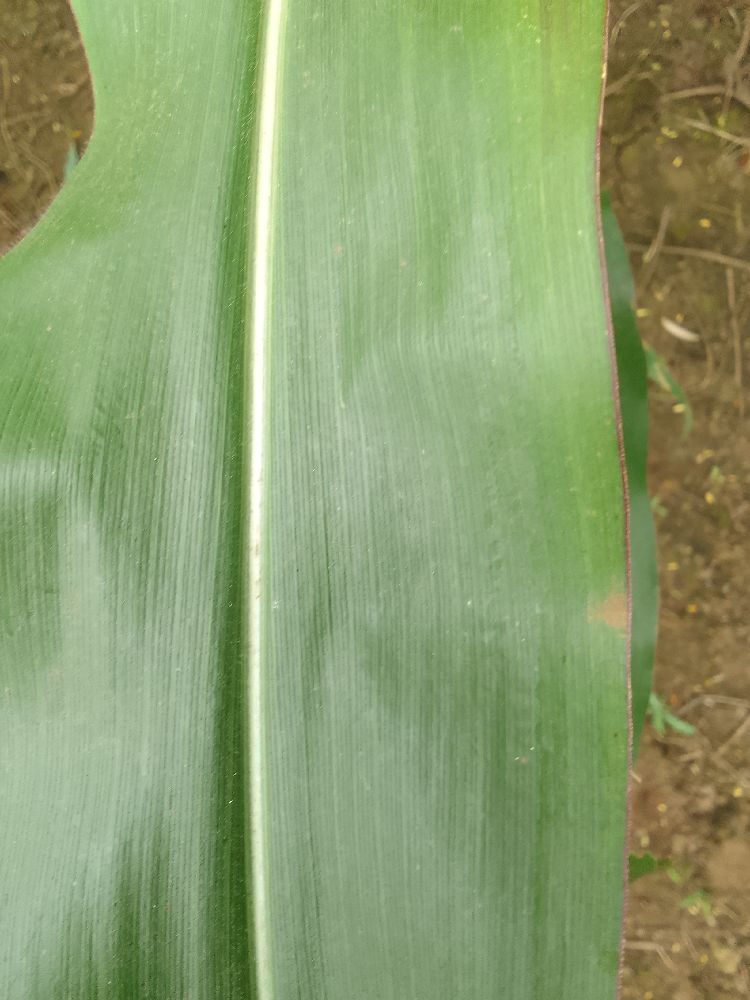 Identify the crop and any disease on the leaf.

maize, healthy
